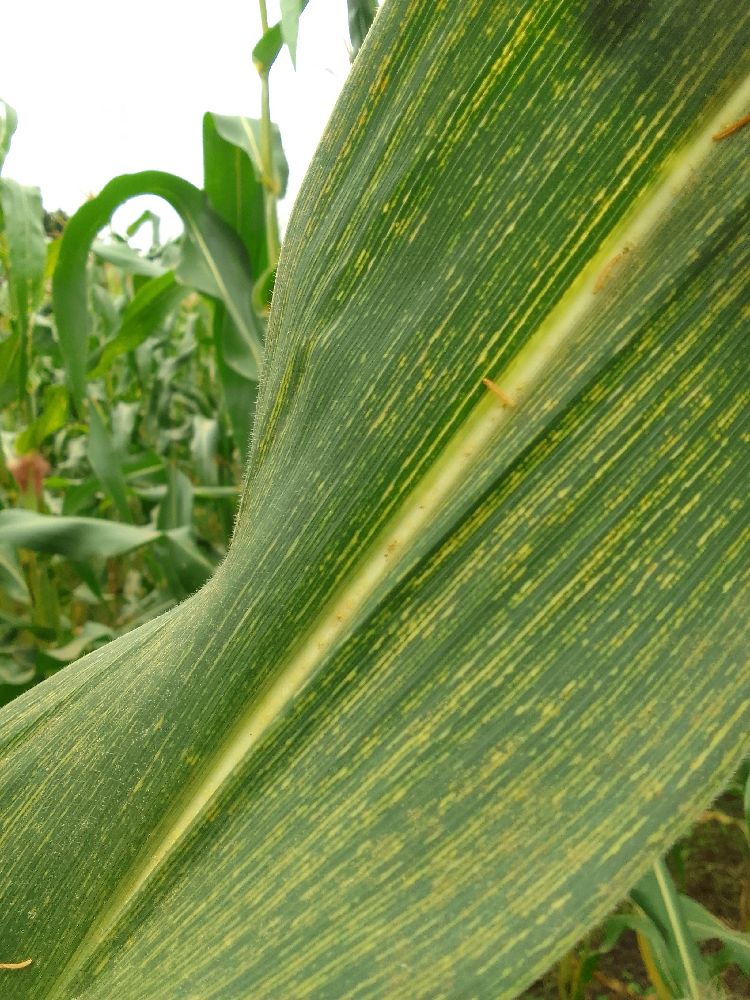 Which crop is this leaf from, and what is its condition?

maize, maize streak virus
